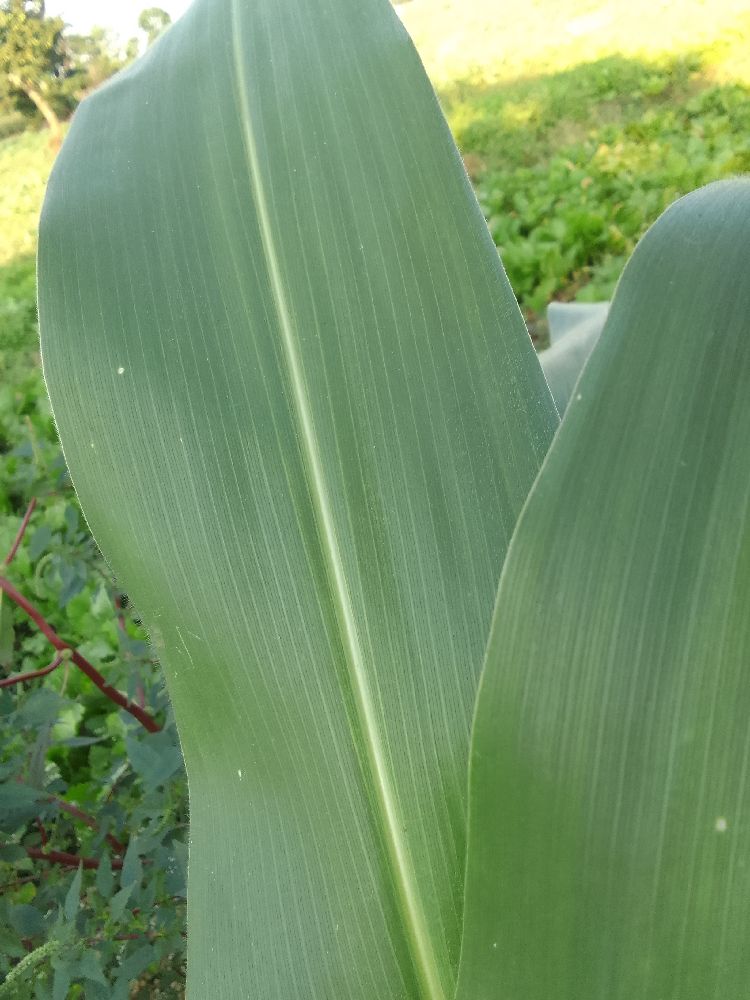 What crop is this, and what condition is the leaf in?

maize, healthy
